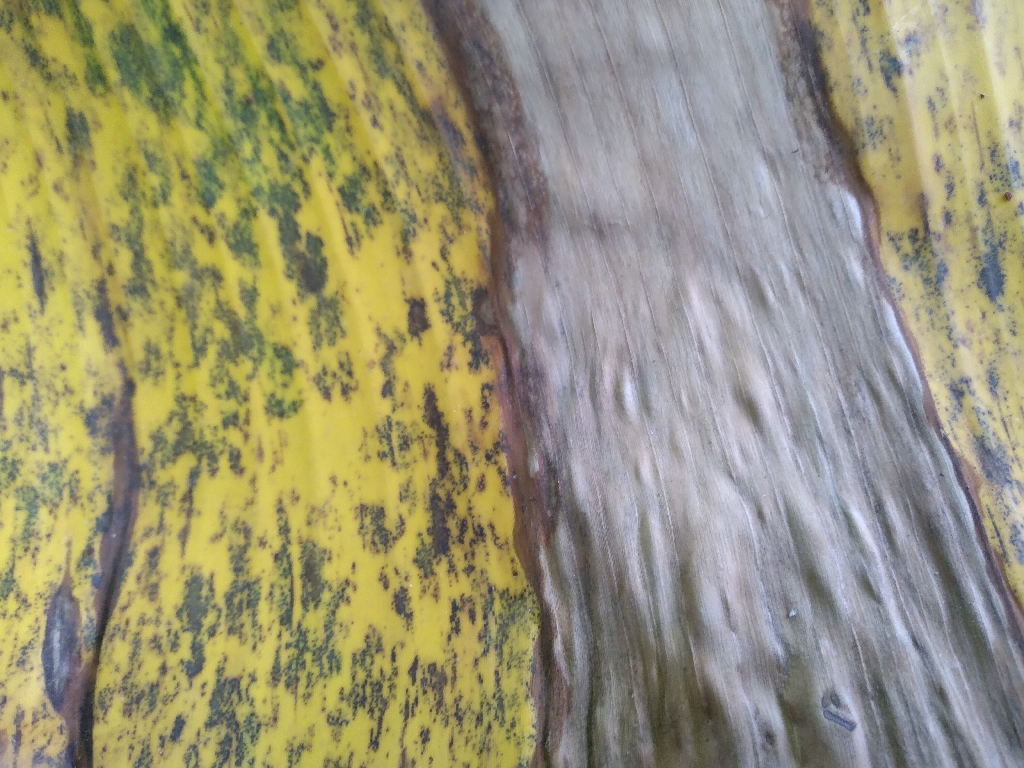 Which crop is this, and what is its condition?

banana, black sigatoka
